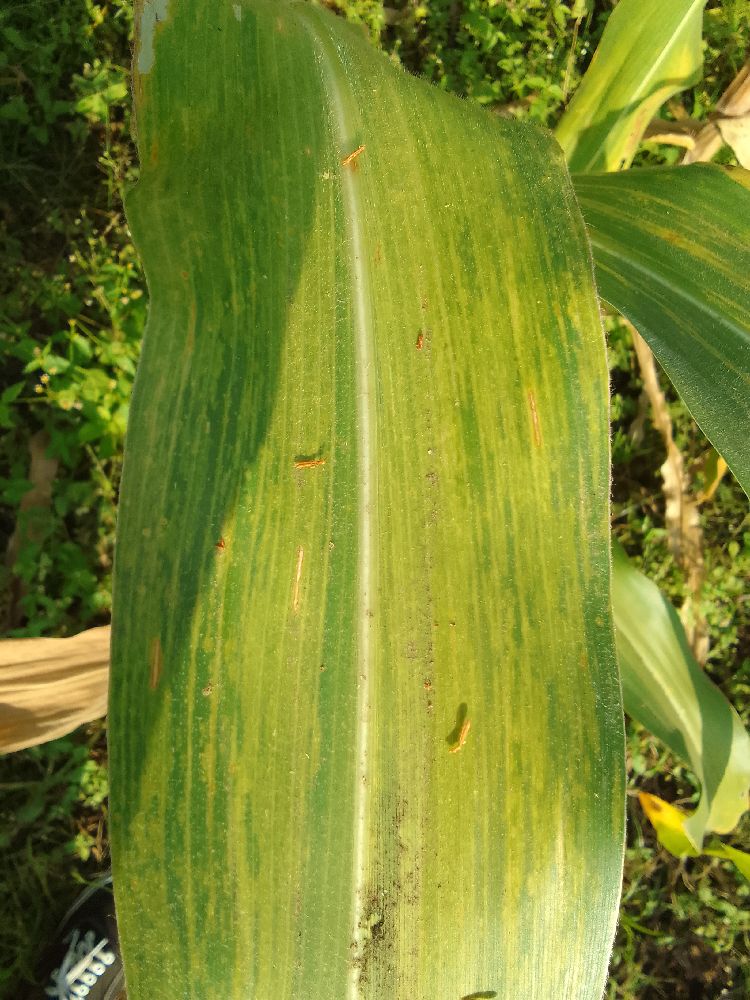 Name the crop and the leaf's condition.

maize, maize lethal necrosis
